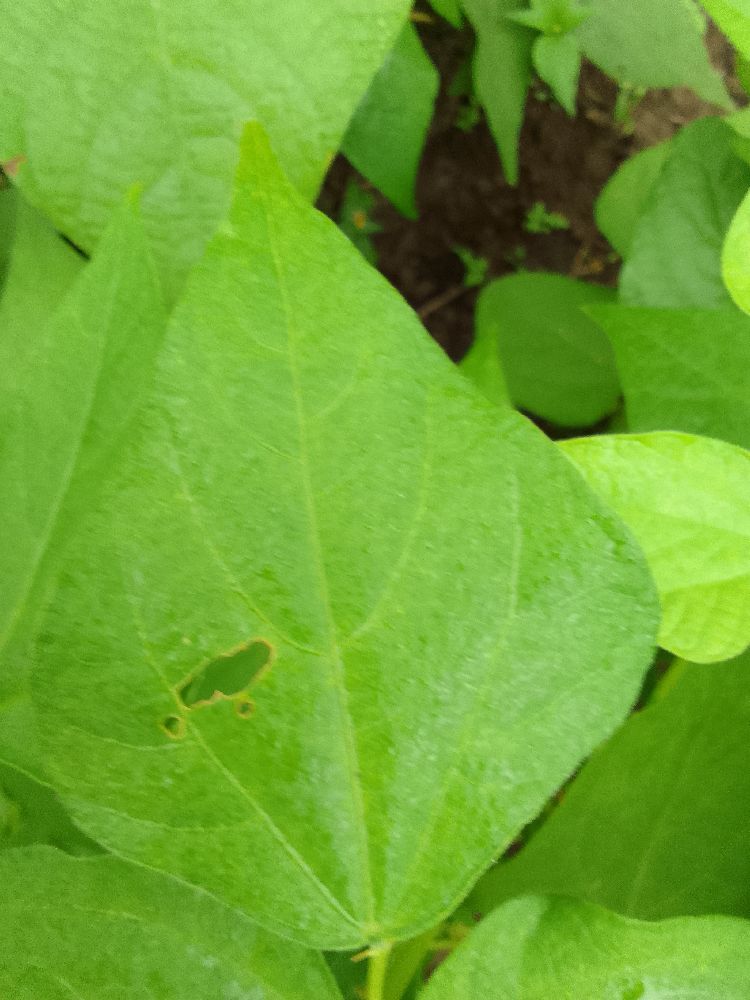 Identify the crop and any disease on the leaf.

common bean, healthy
